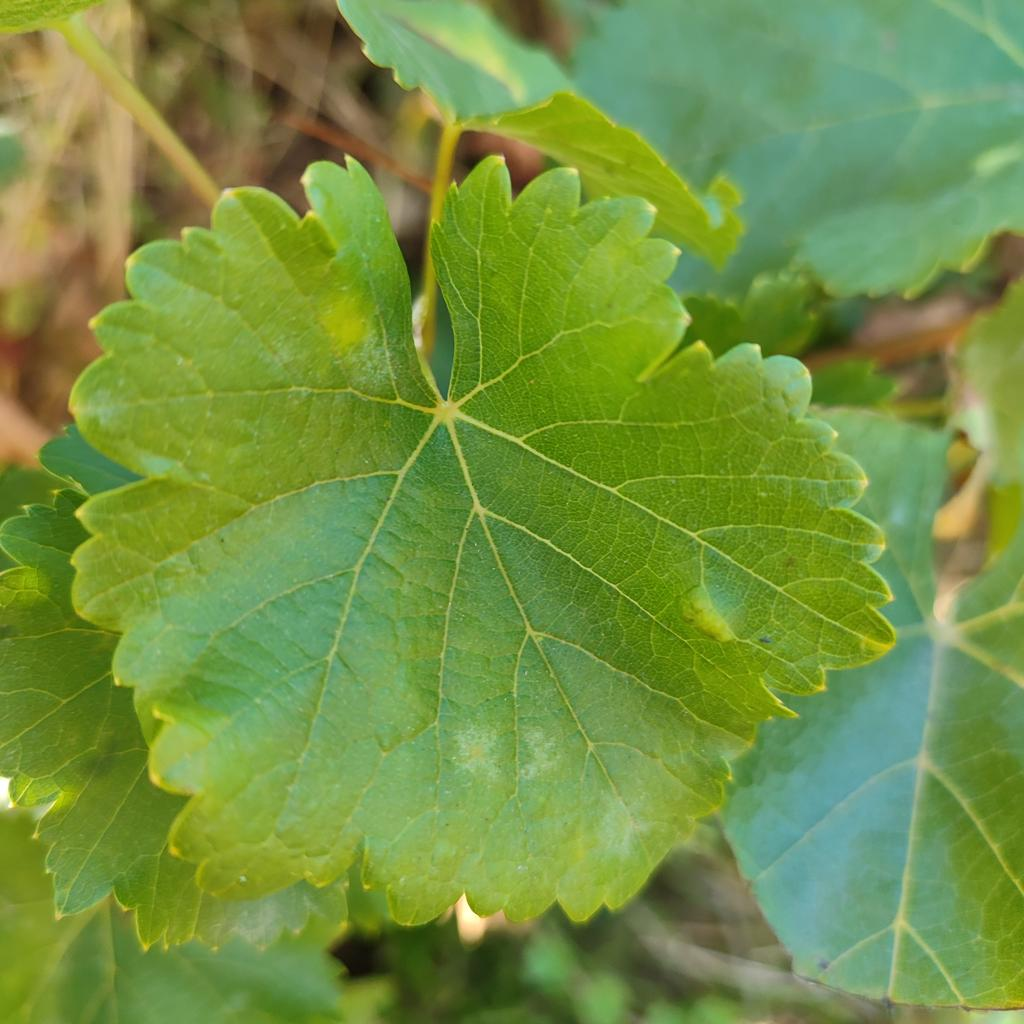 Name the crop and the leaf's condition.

grapevine, powdery mildew
